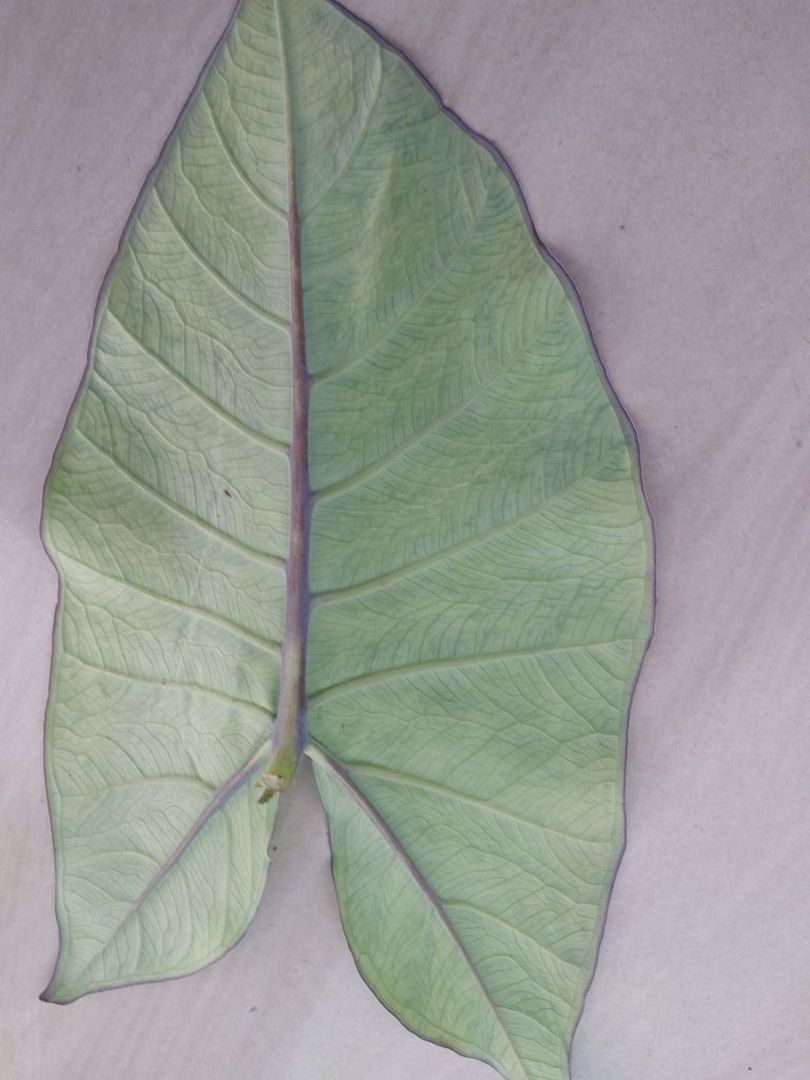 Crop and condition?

taro, mosaic
